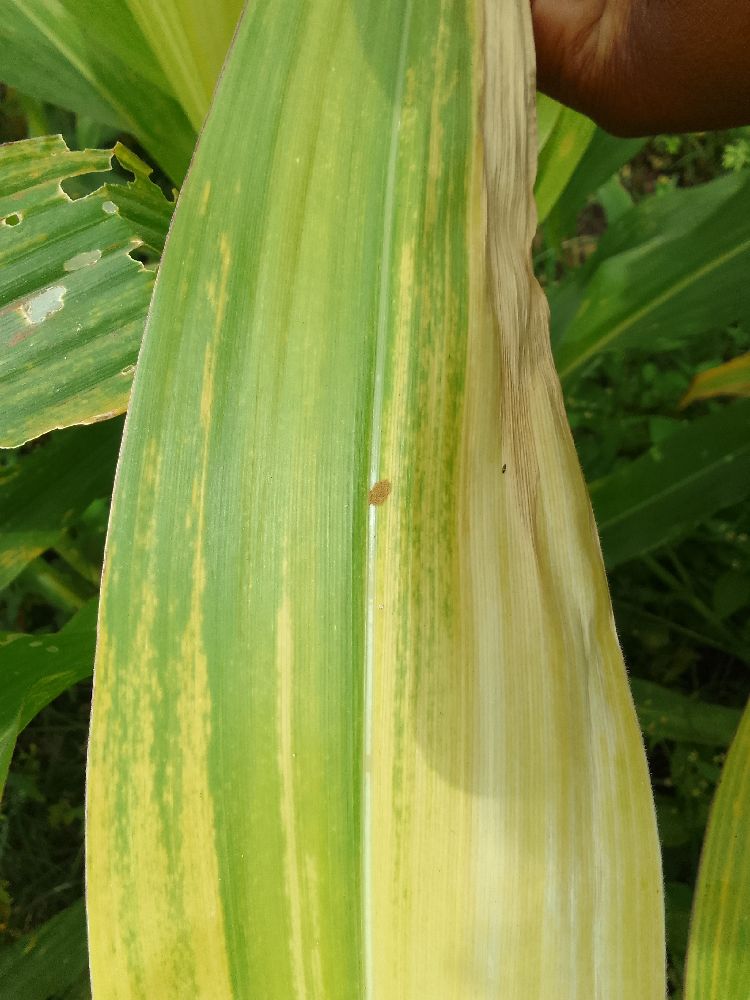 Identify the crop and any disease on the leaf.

maize, maize lethal necrosis
